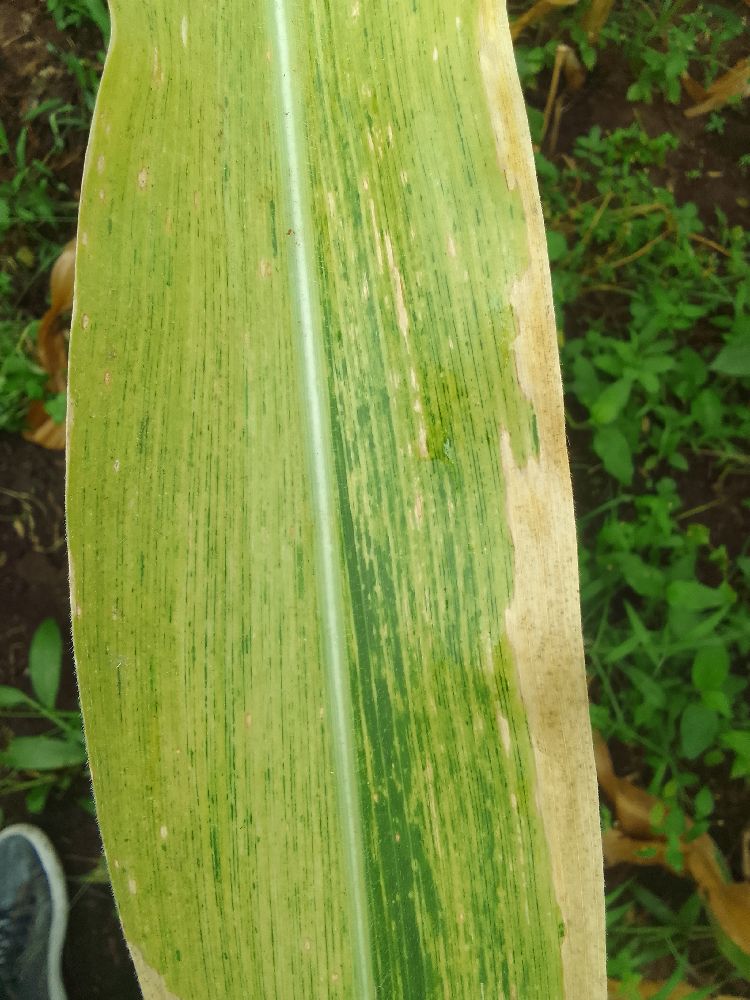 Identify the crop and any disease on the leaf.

maize, maize lethal necrosis
